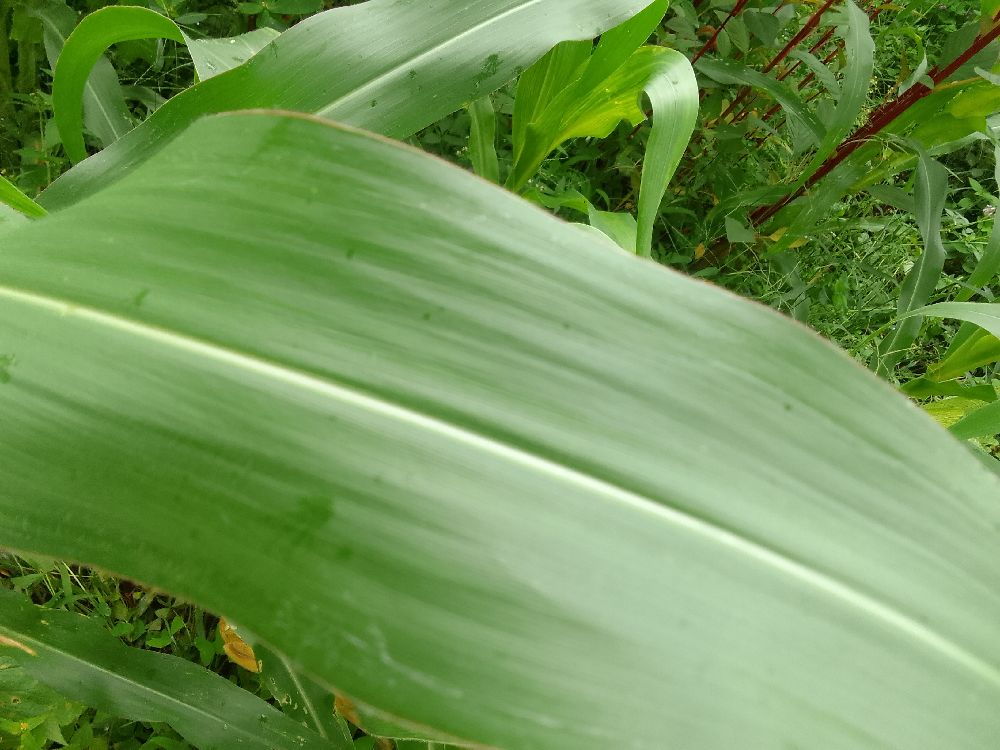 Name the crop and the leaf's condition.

maize, healthy
